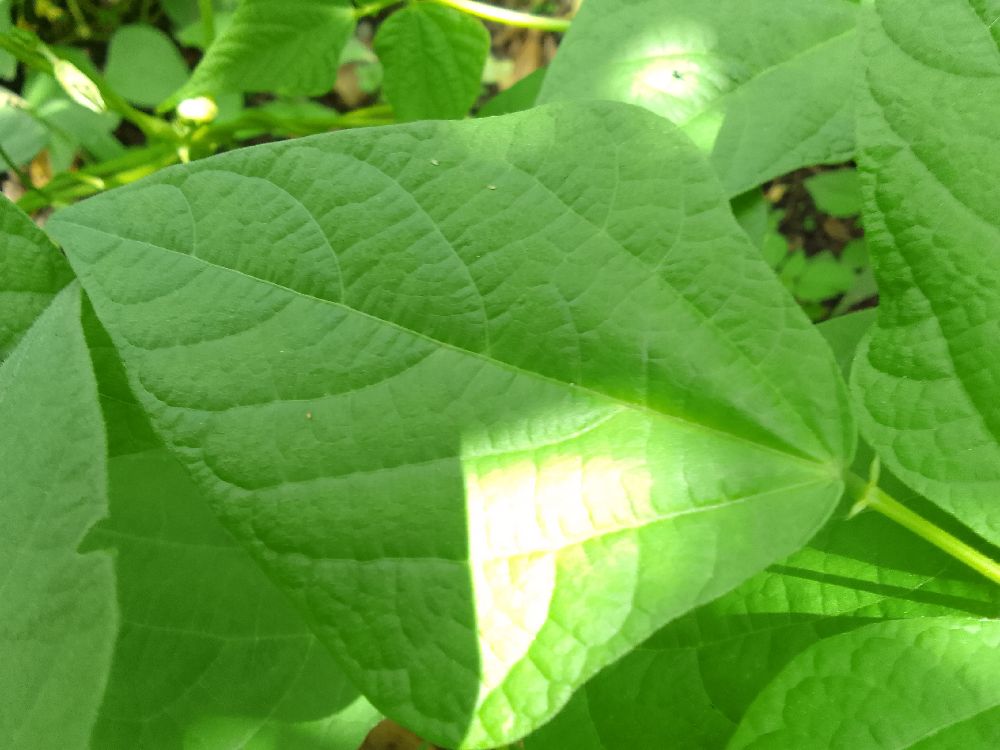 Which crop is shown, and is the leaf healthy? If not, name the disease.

common bean, healthy
